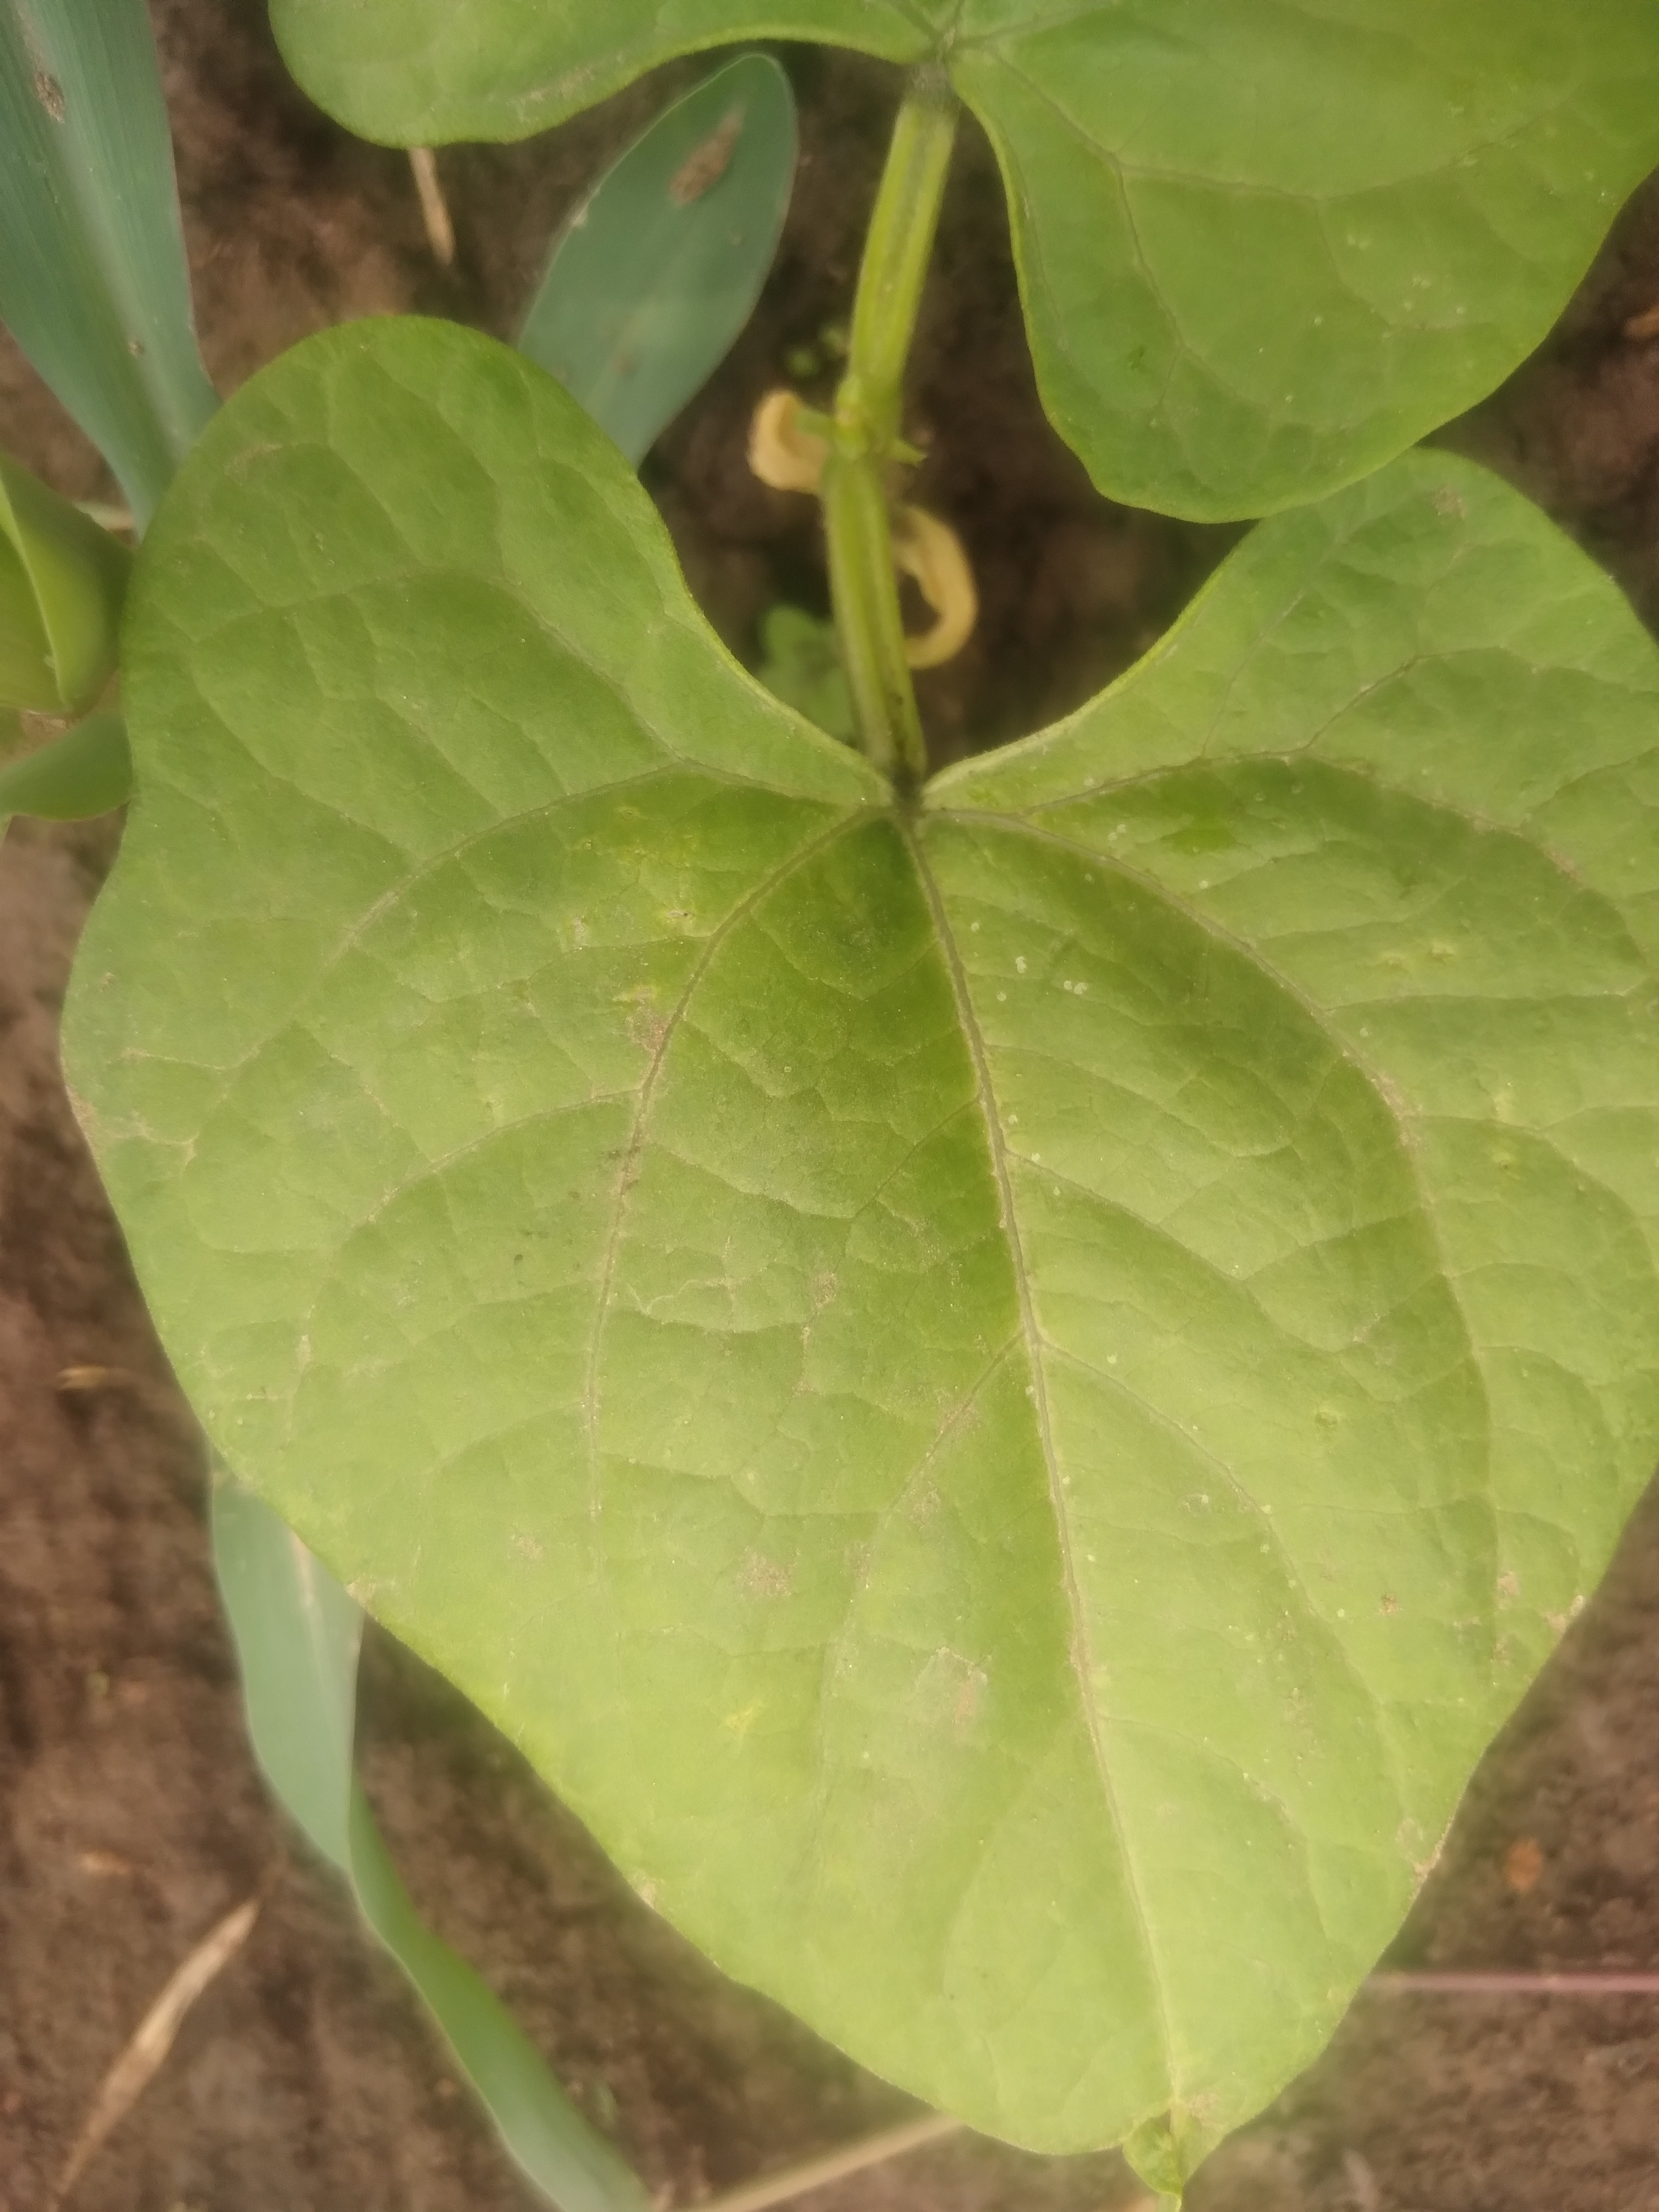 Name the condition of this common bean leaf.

healthy
